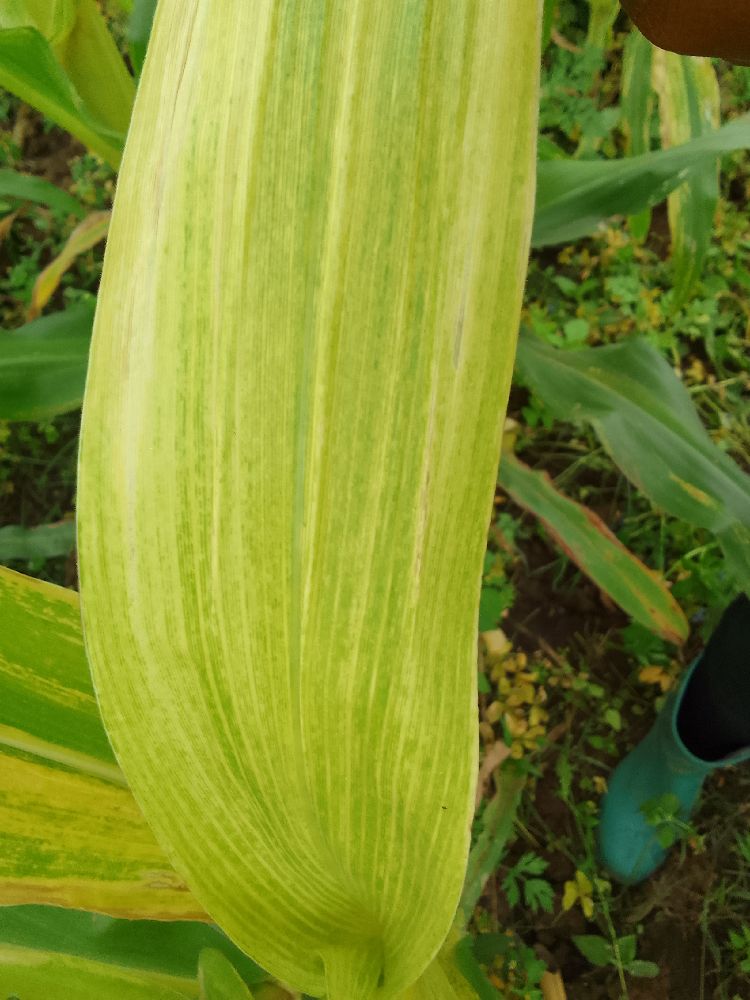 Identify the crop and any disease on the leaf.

maize, maize lethal necrosis
